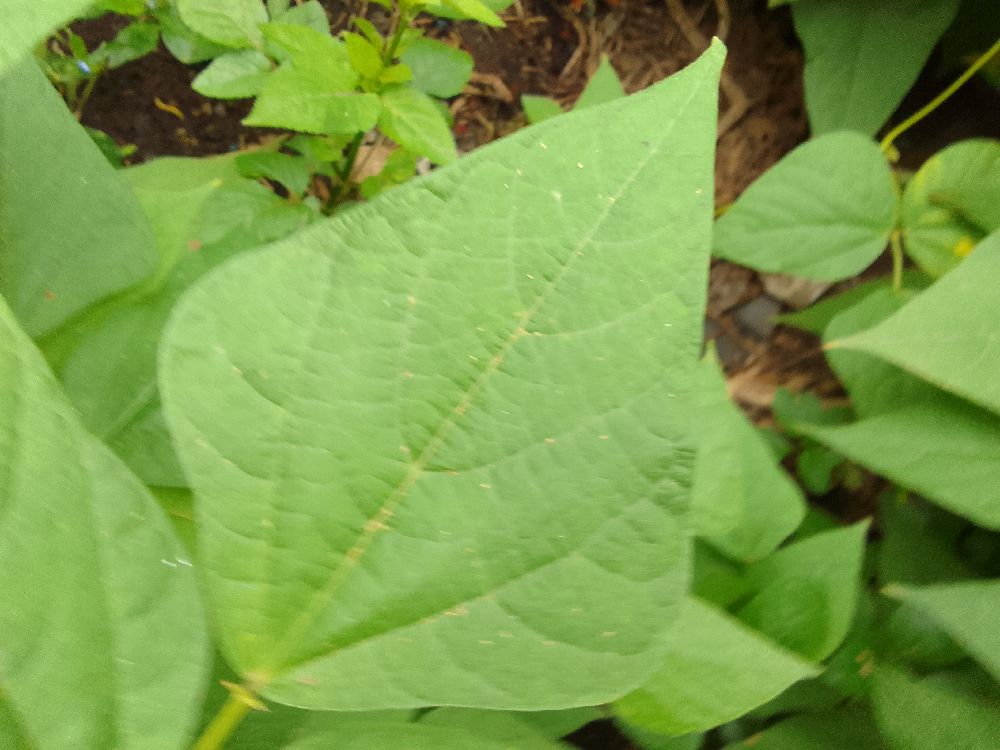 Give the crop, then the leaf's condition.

common bean, healthy
